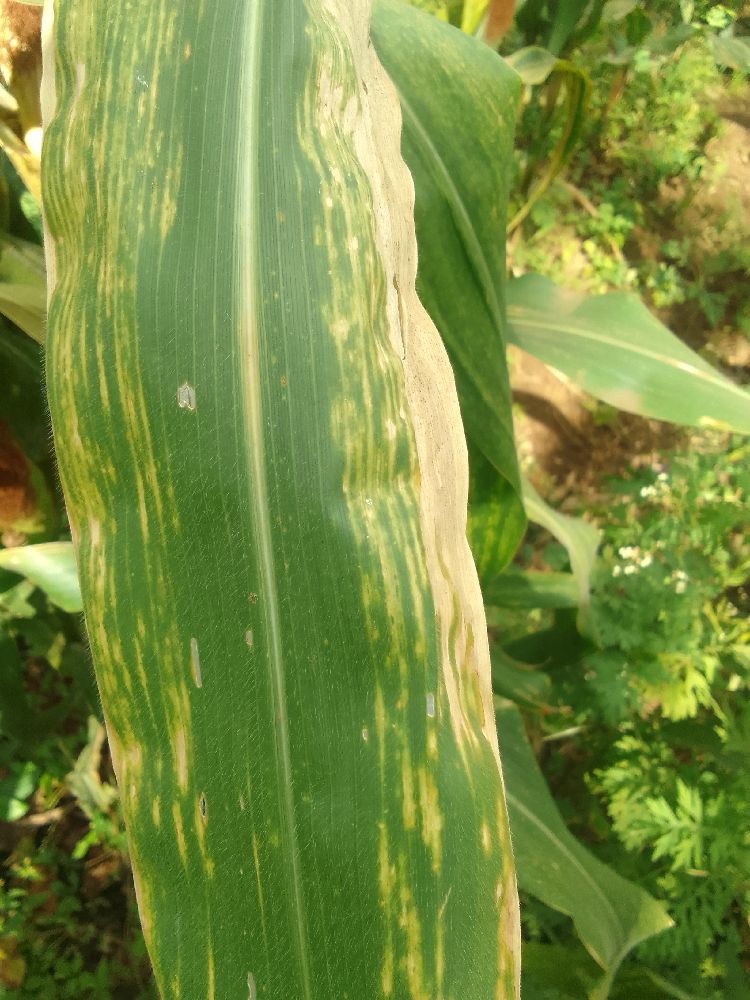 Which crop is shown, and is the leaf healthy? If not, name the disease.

maize, maize lethal necrosis
